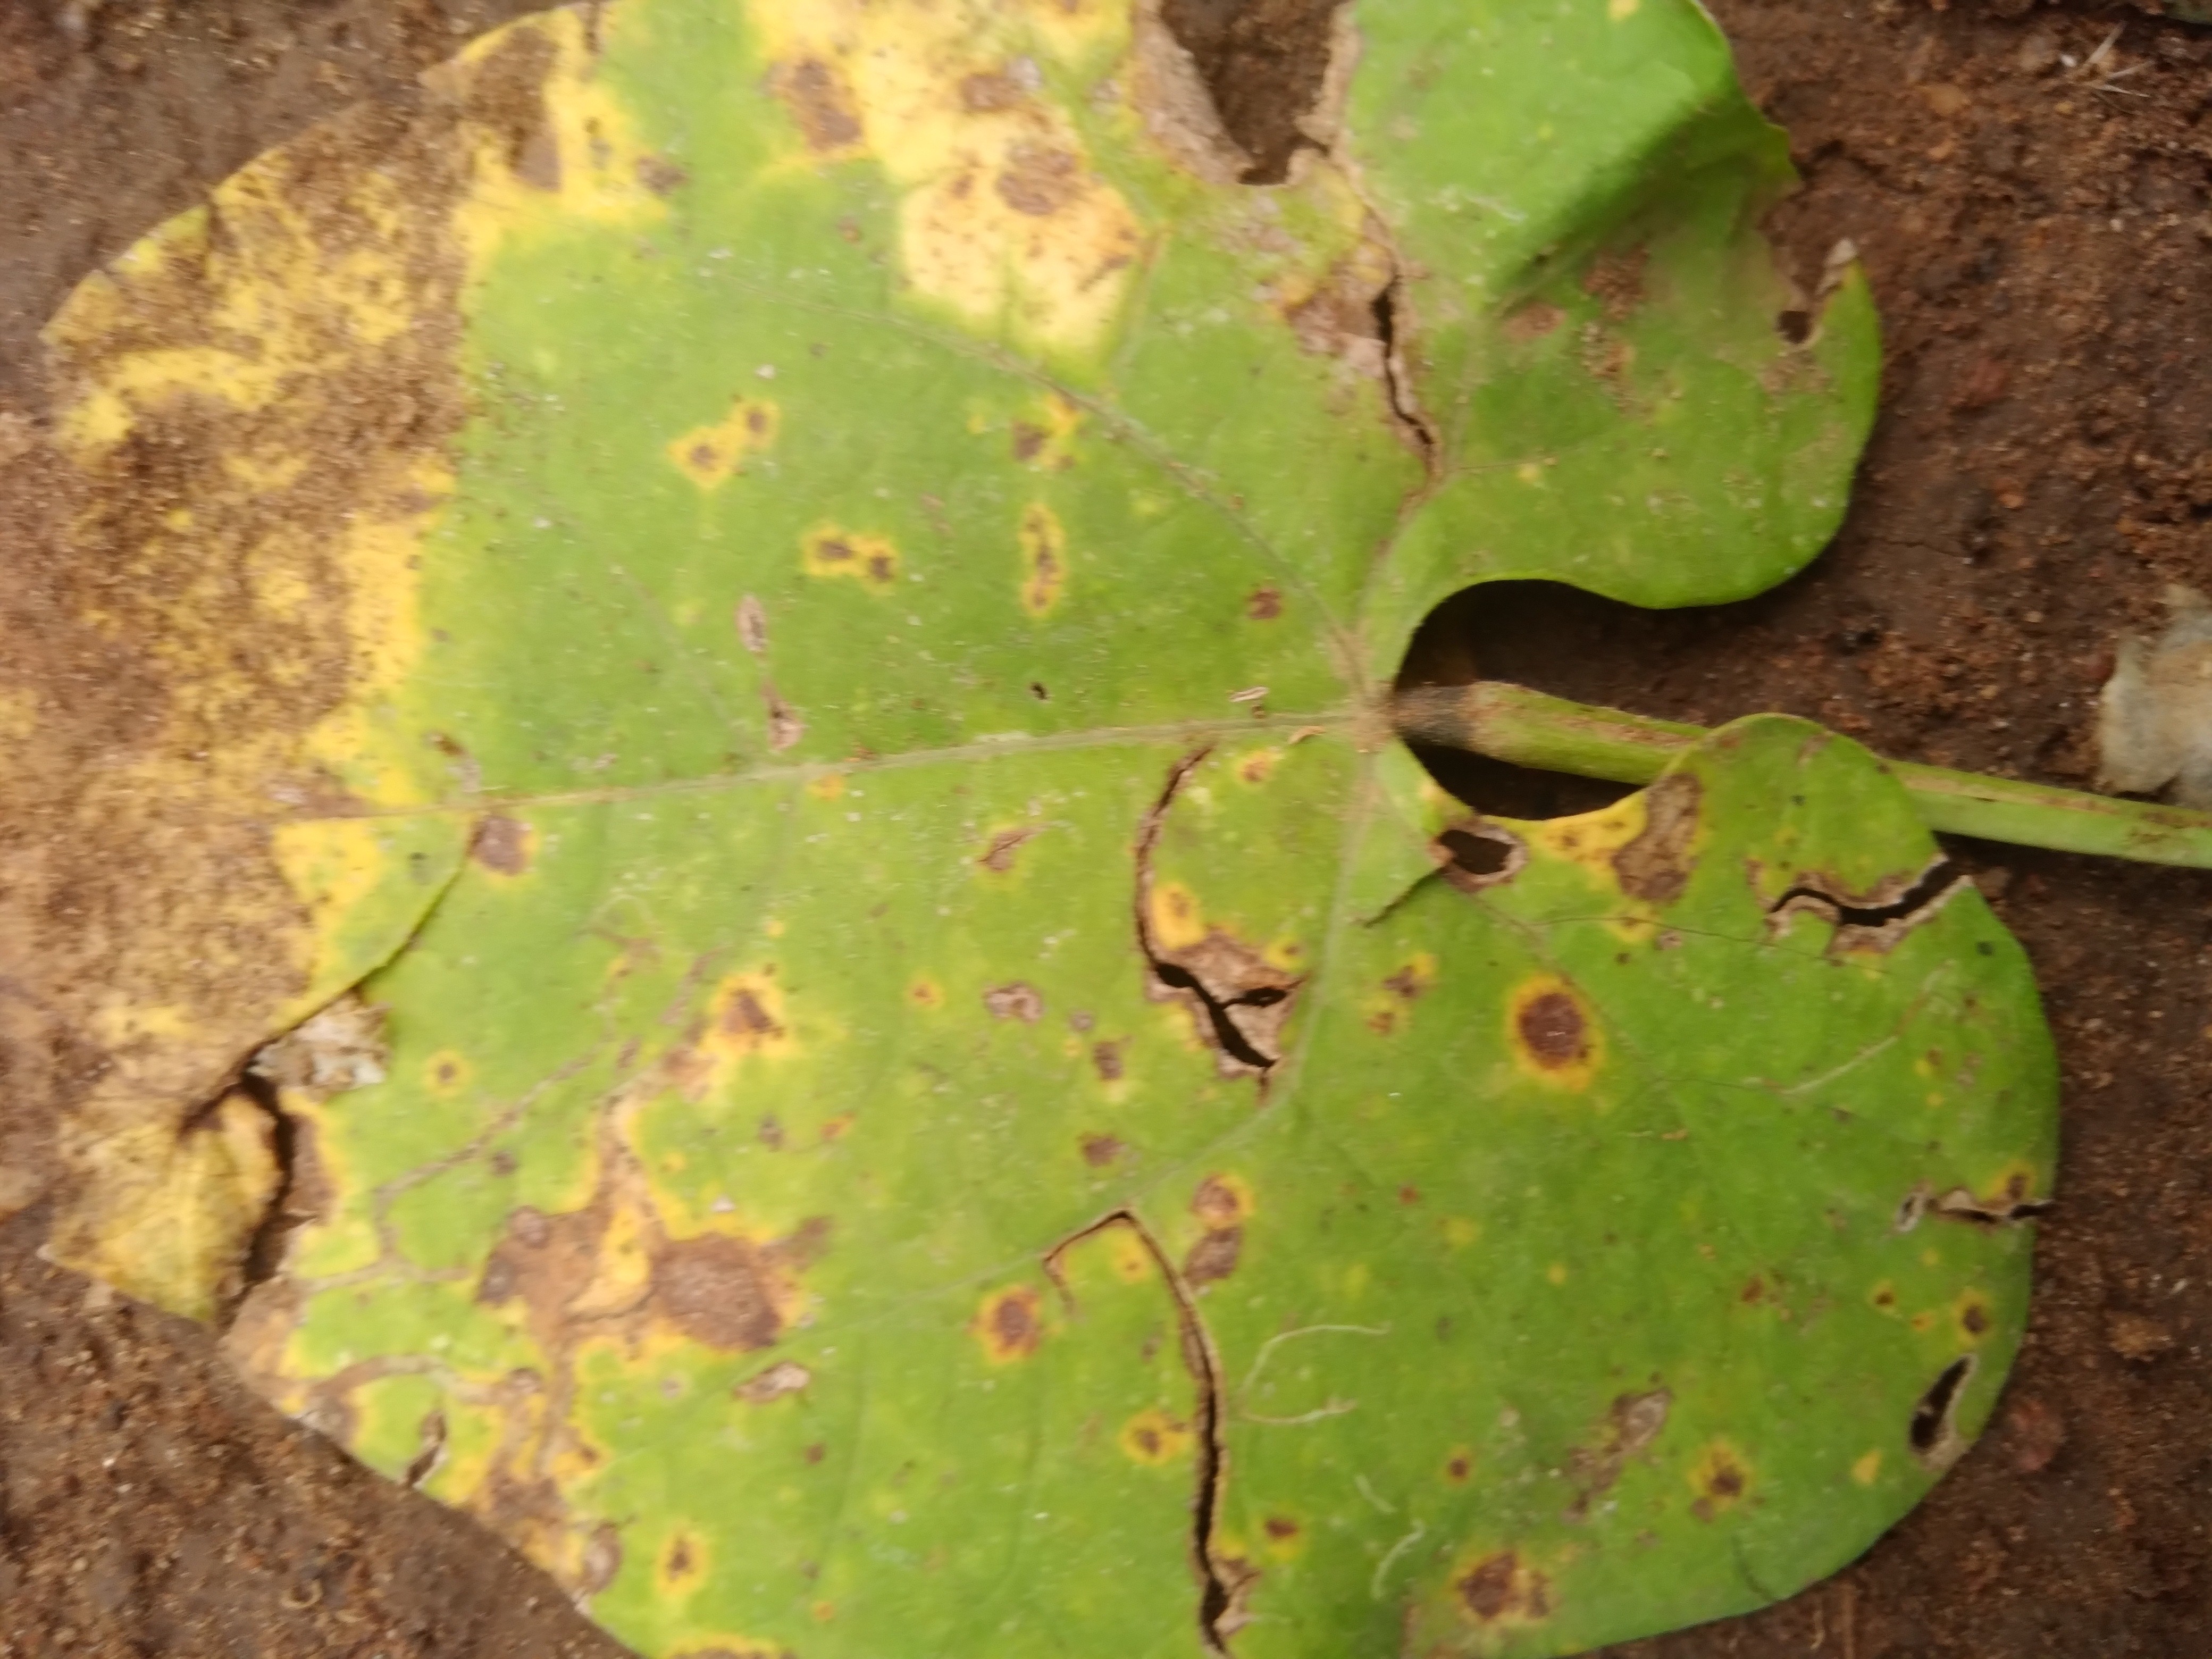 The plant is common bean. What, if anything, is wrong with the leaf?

rust
